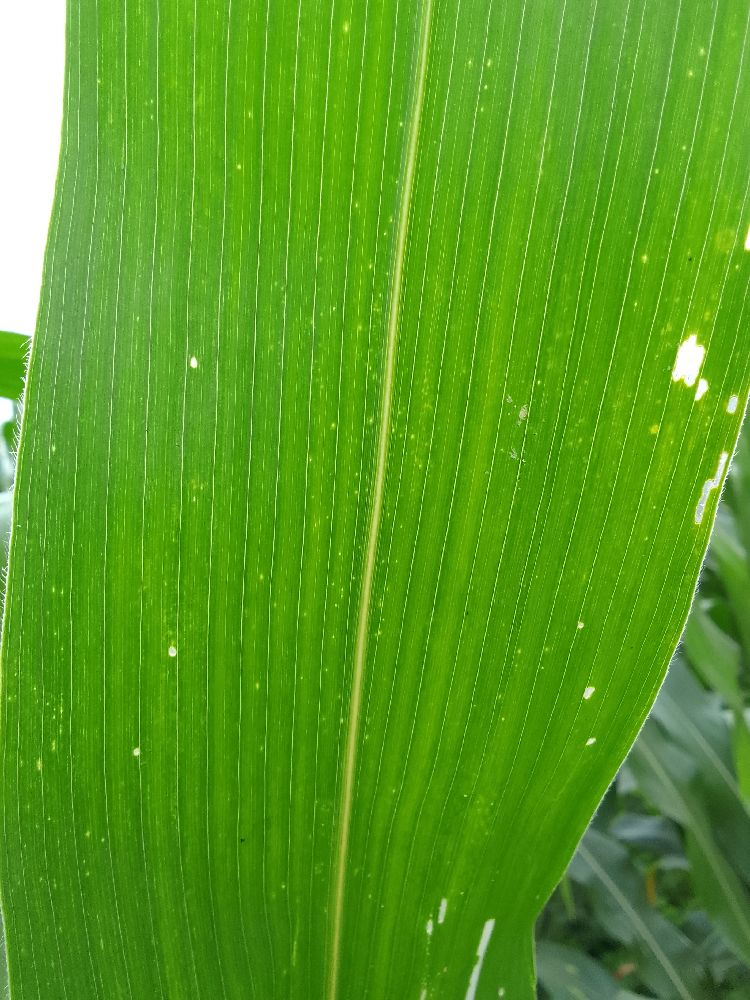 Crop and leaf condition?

maize, healthy
